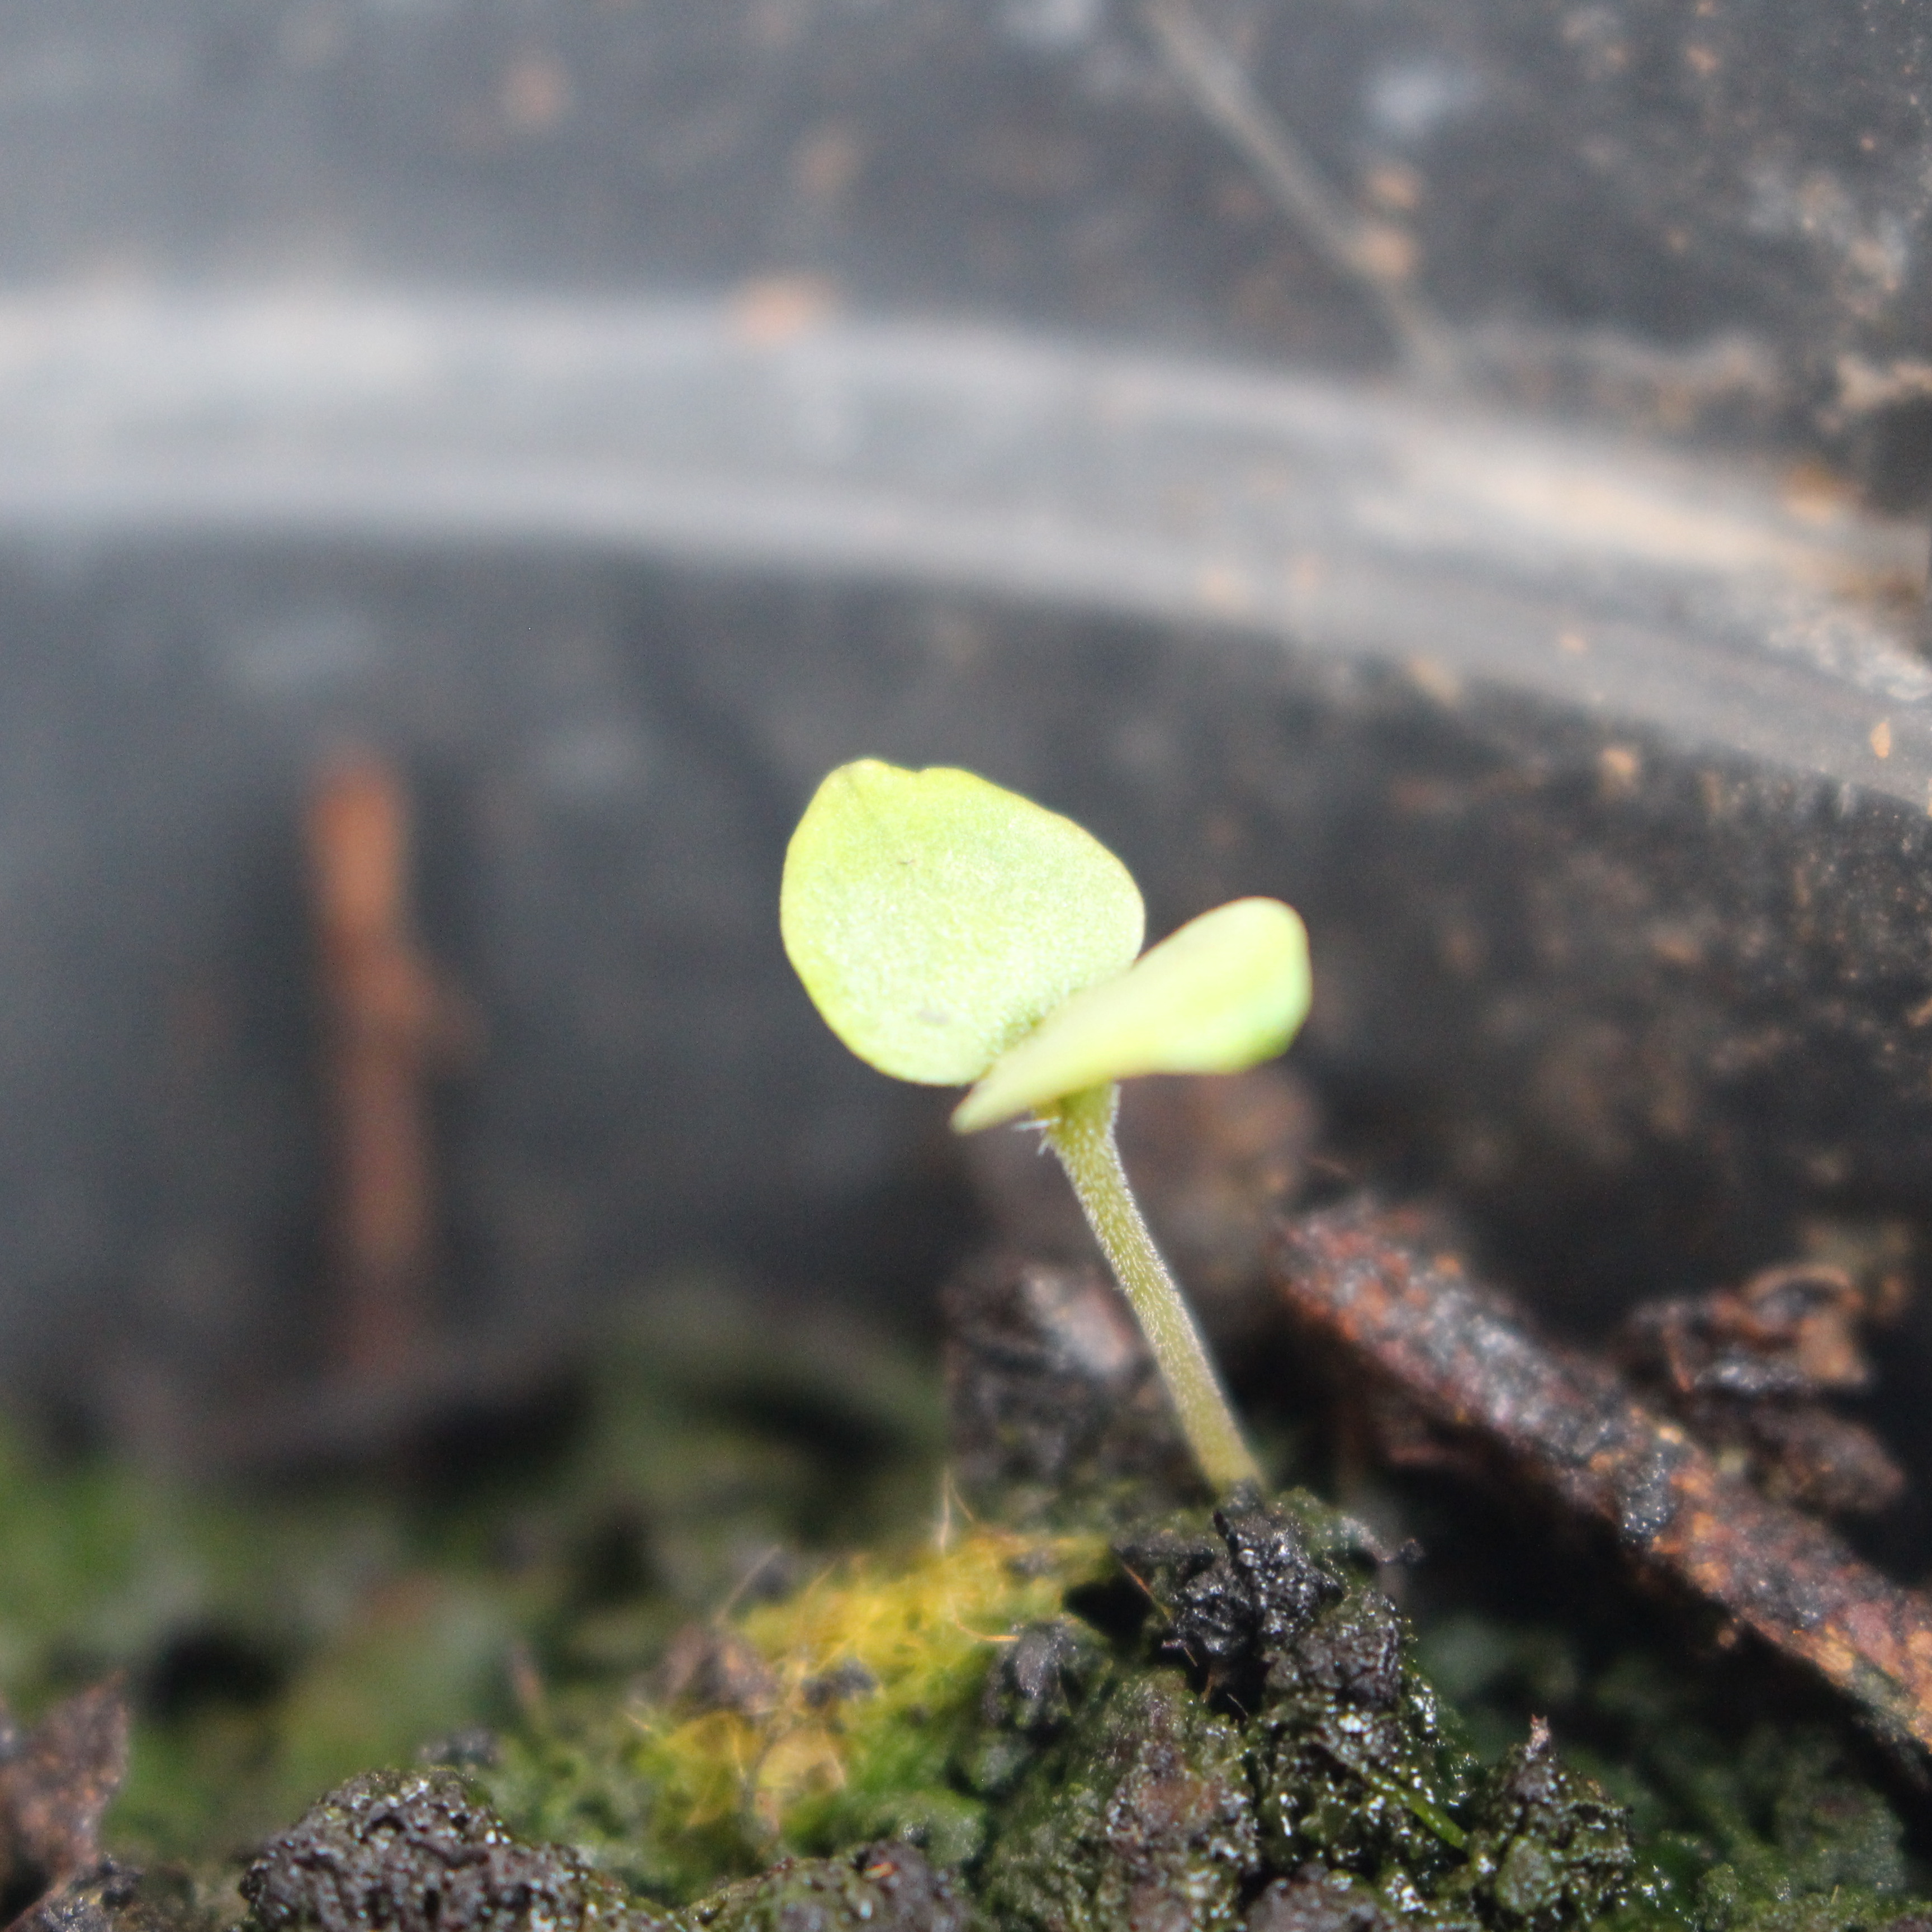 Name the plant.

Veronica persica
